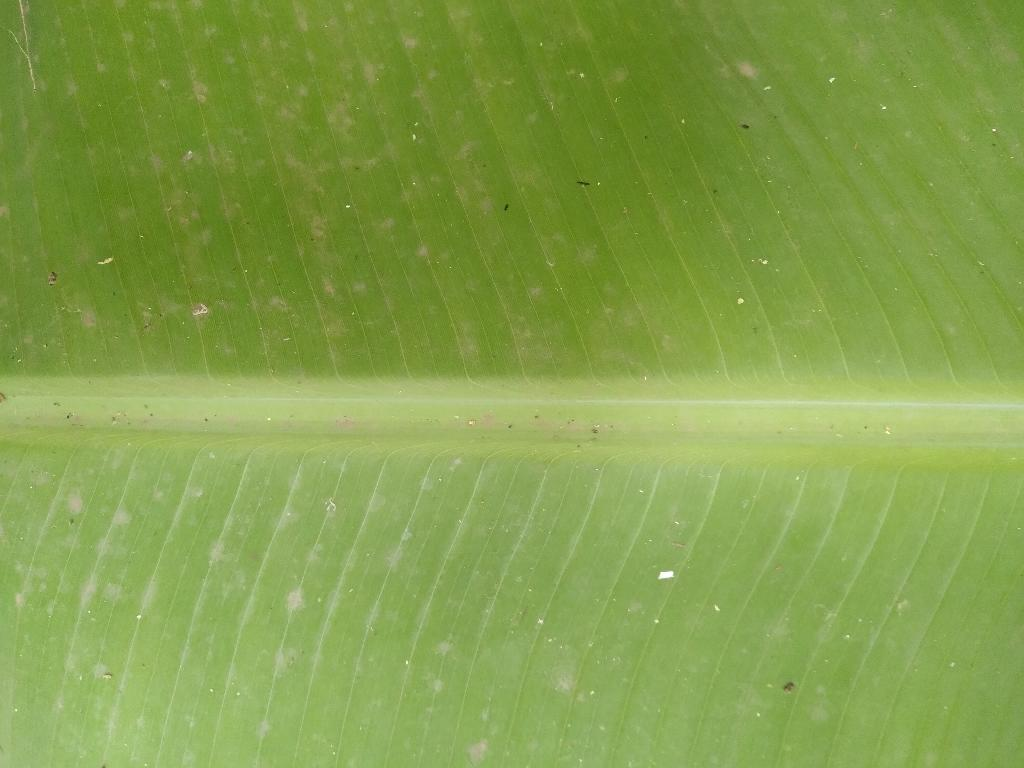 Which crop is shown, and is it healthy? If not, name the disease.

banana, healthy
